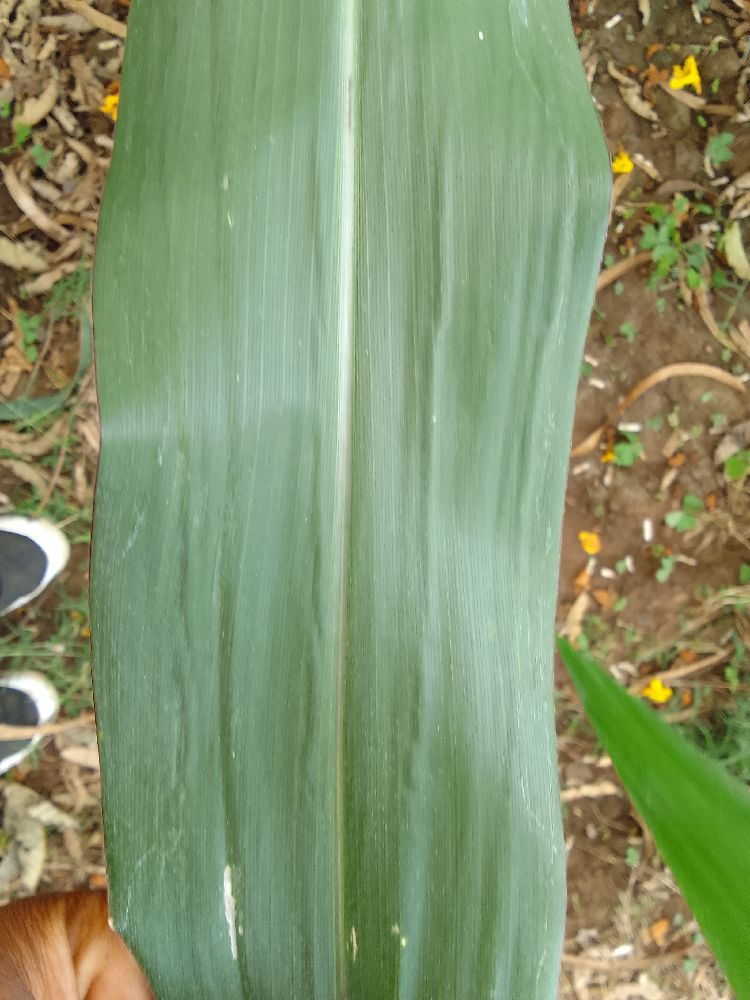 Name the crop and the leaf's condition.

maize, healthy
